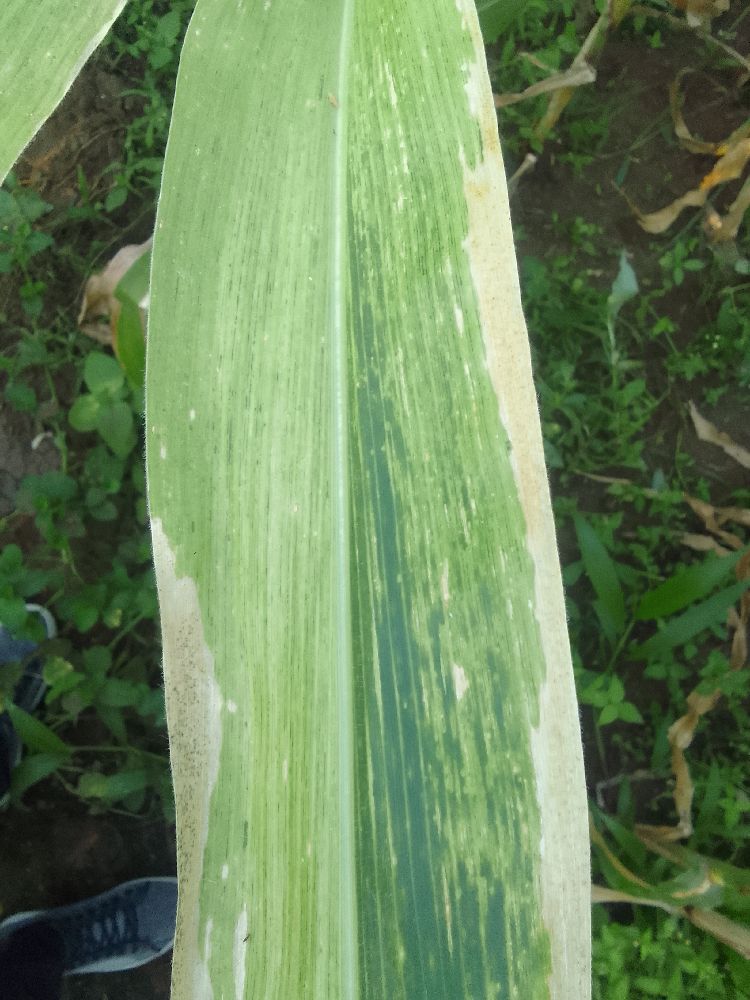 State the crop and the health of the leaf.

maize, maize lethal necrosis
